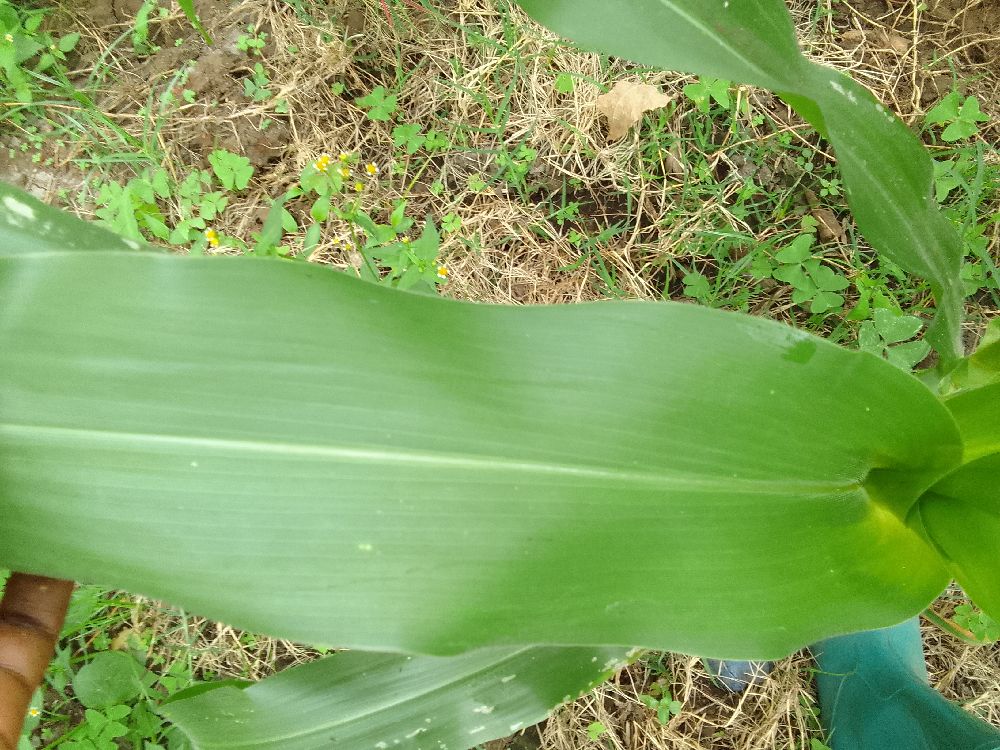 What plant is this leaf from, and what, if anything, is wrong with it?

maize, healthy
